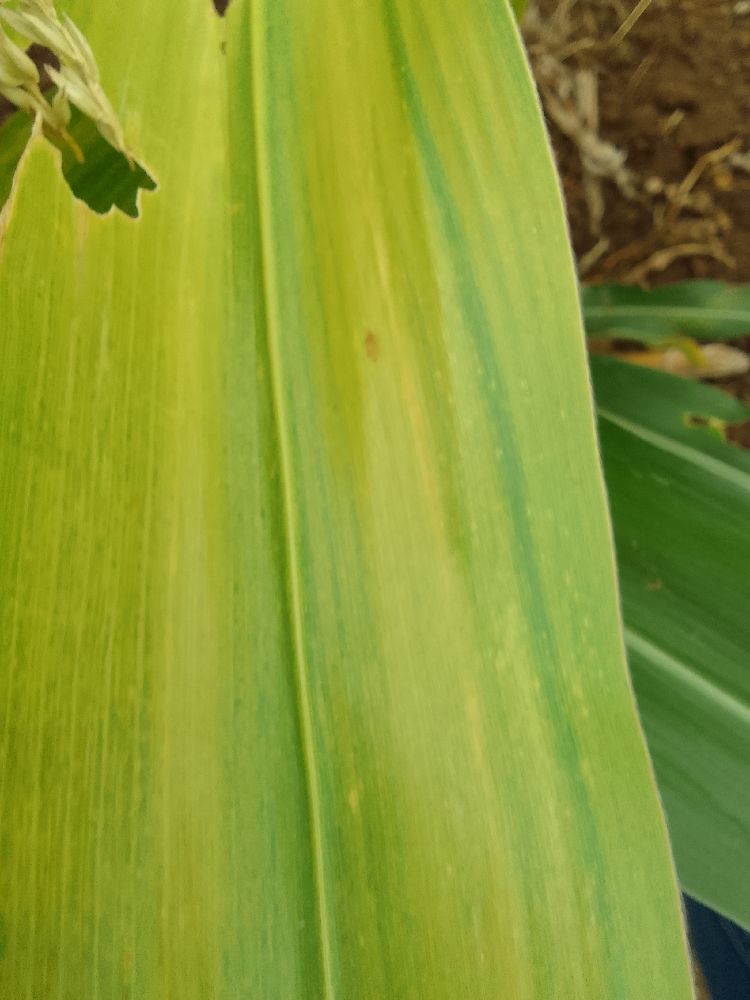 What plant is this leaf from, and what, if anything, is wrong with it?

maize, maize lethal necrosis
